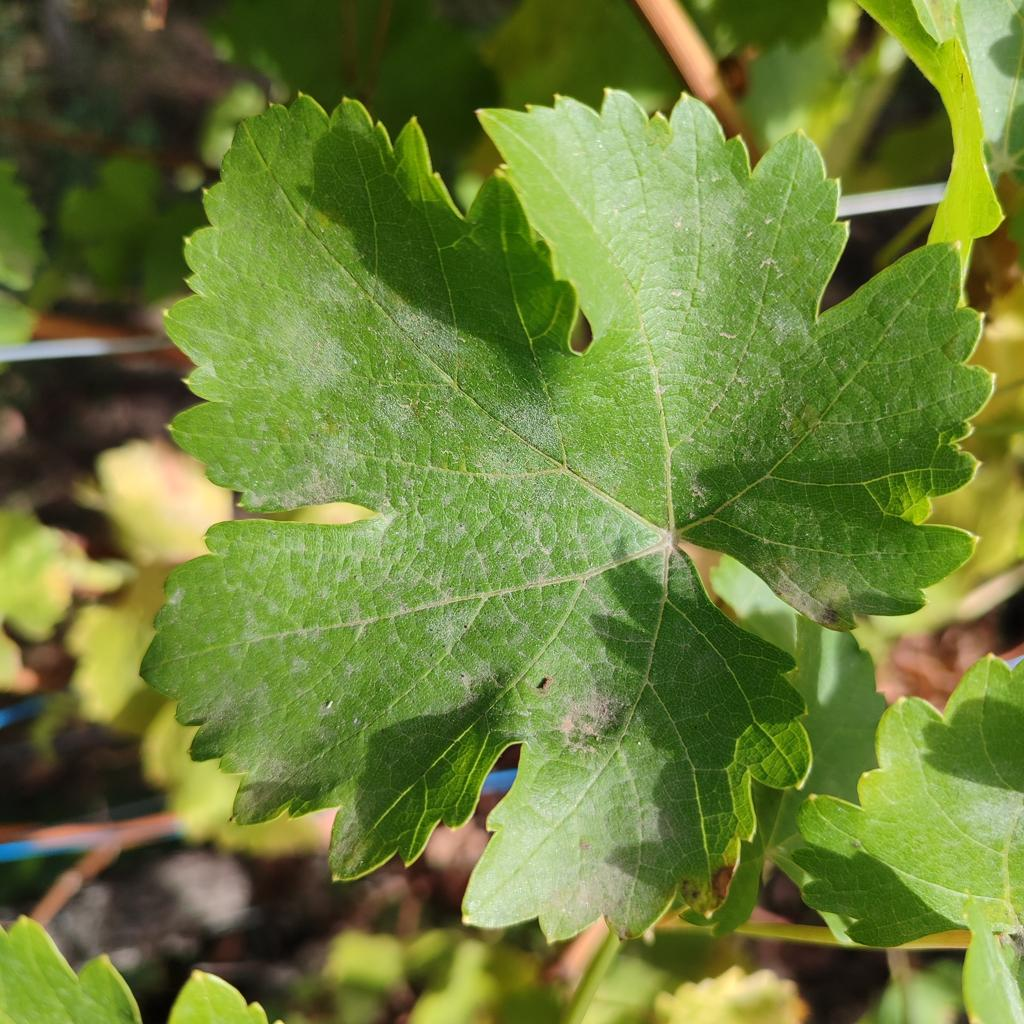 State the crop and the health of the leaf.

grapevine, powdery mildew
